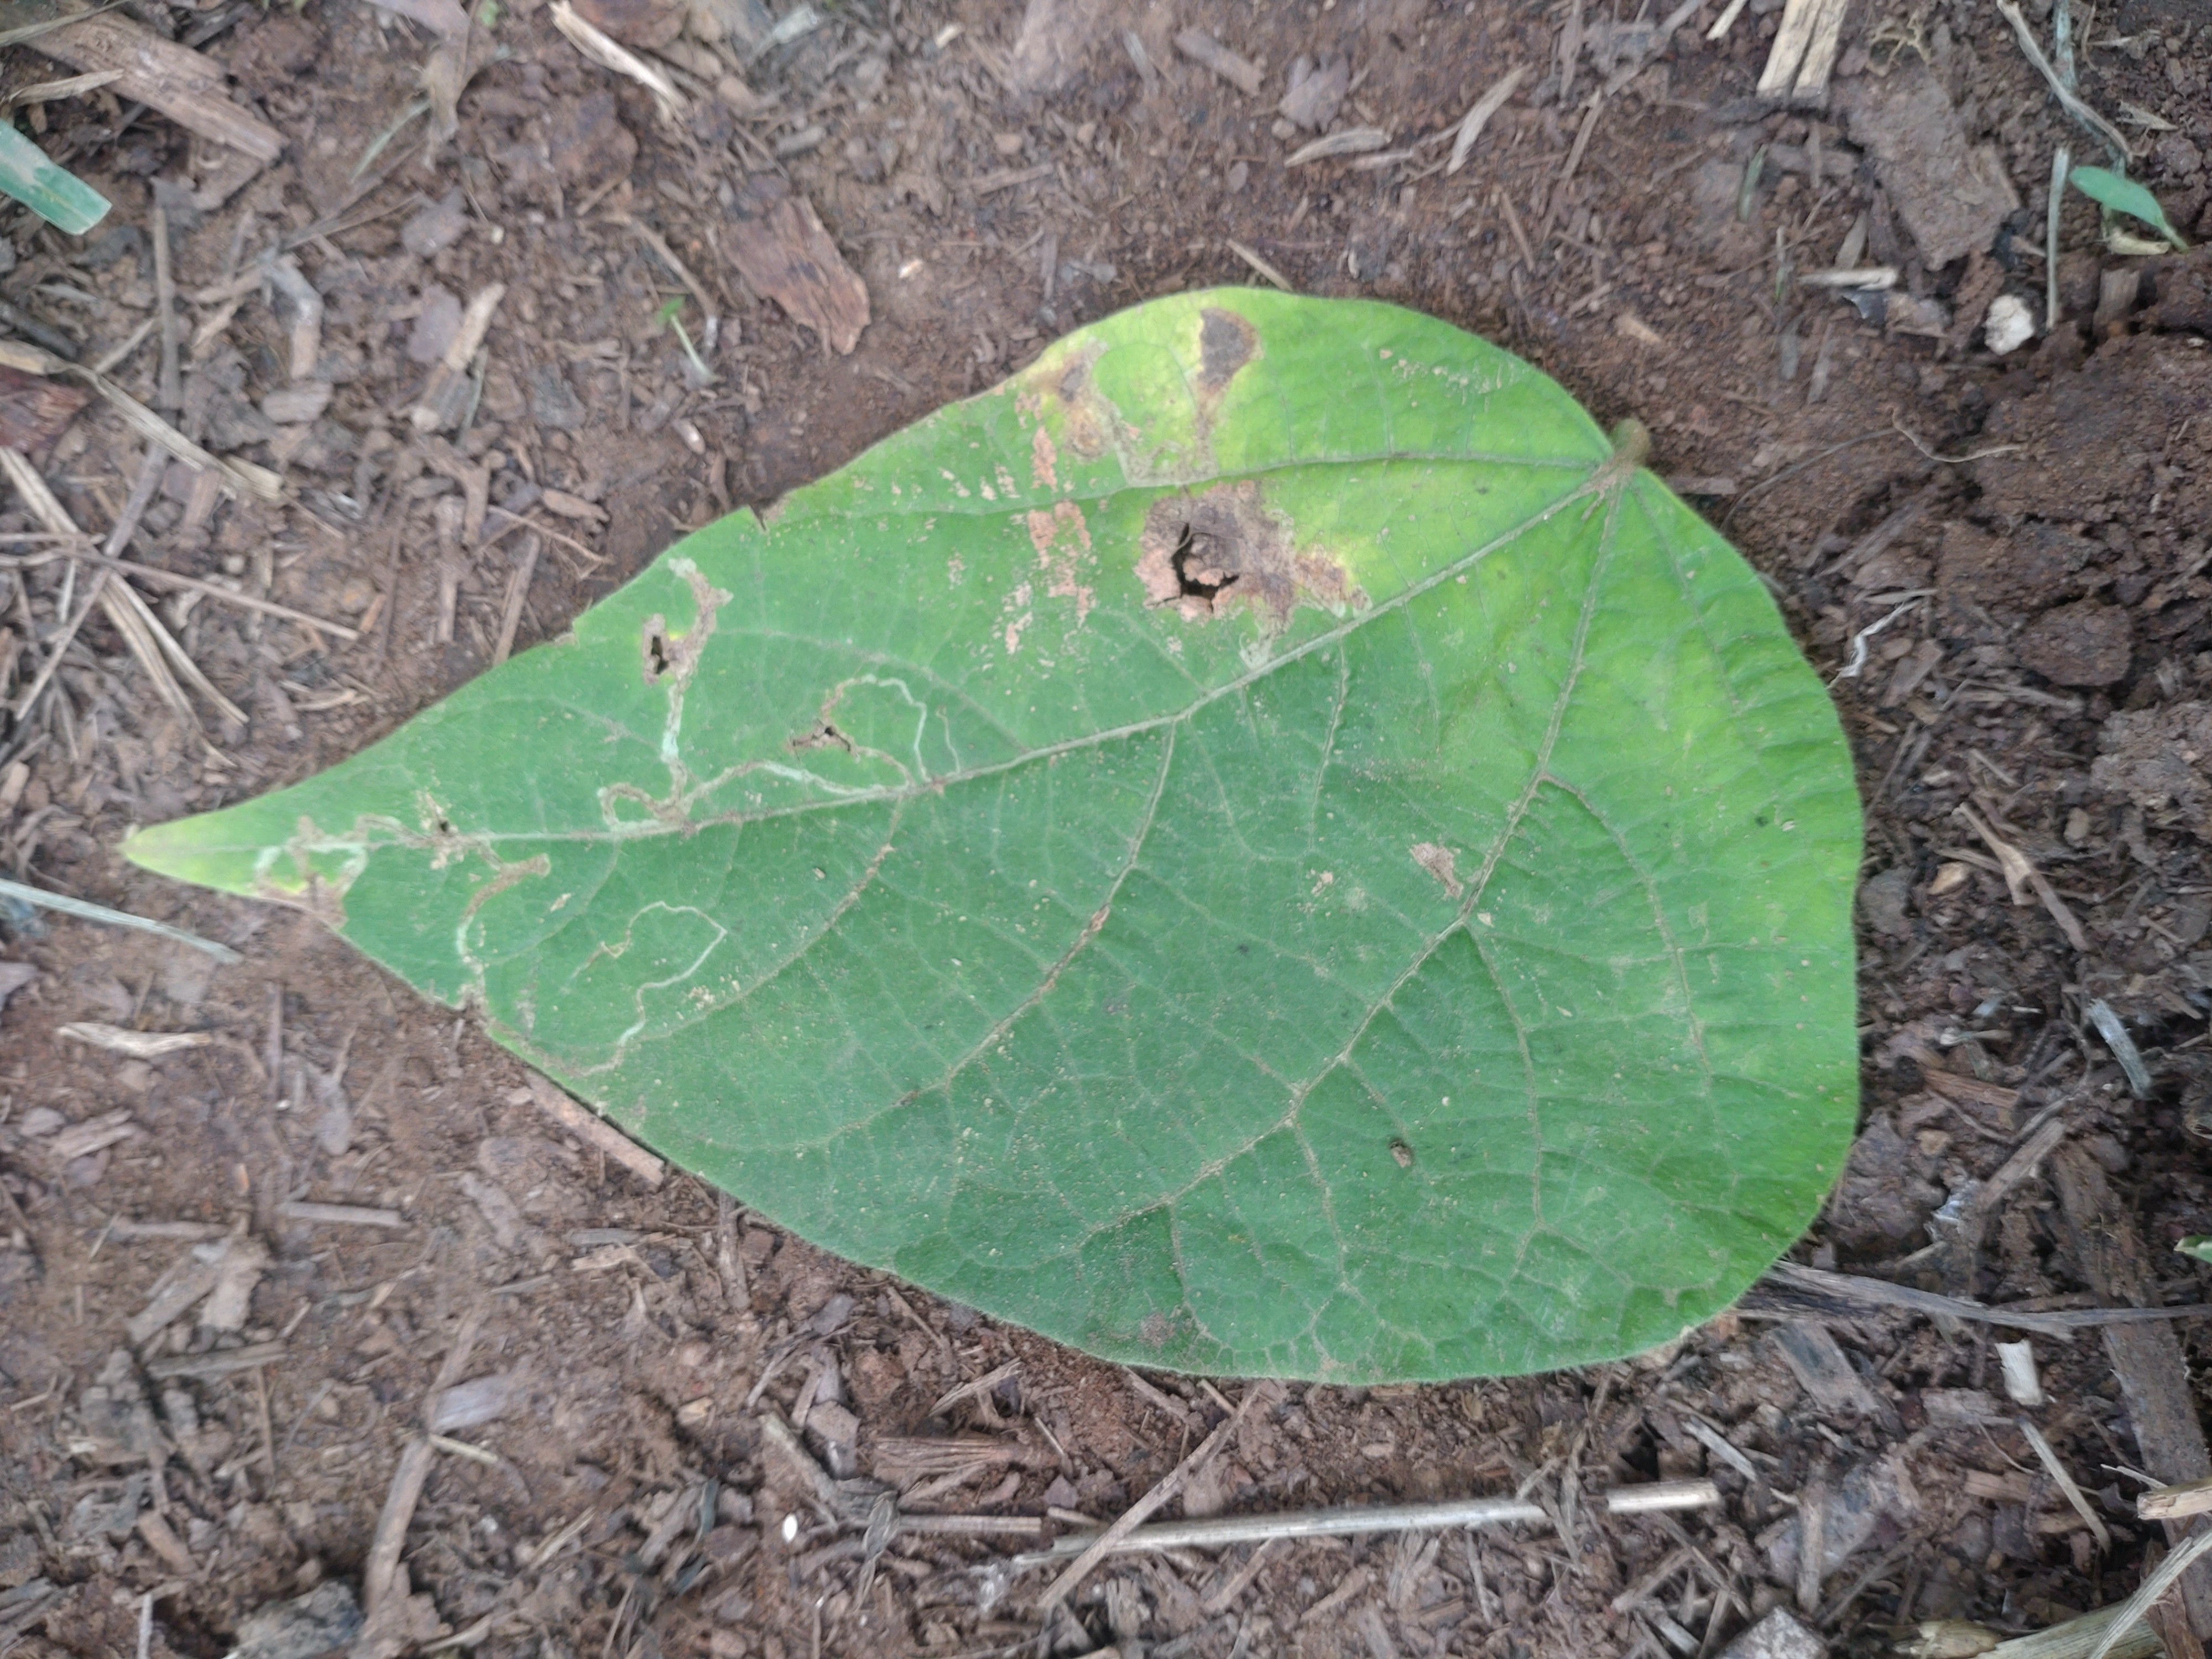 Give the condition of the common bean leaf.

anthracnose
